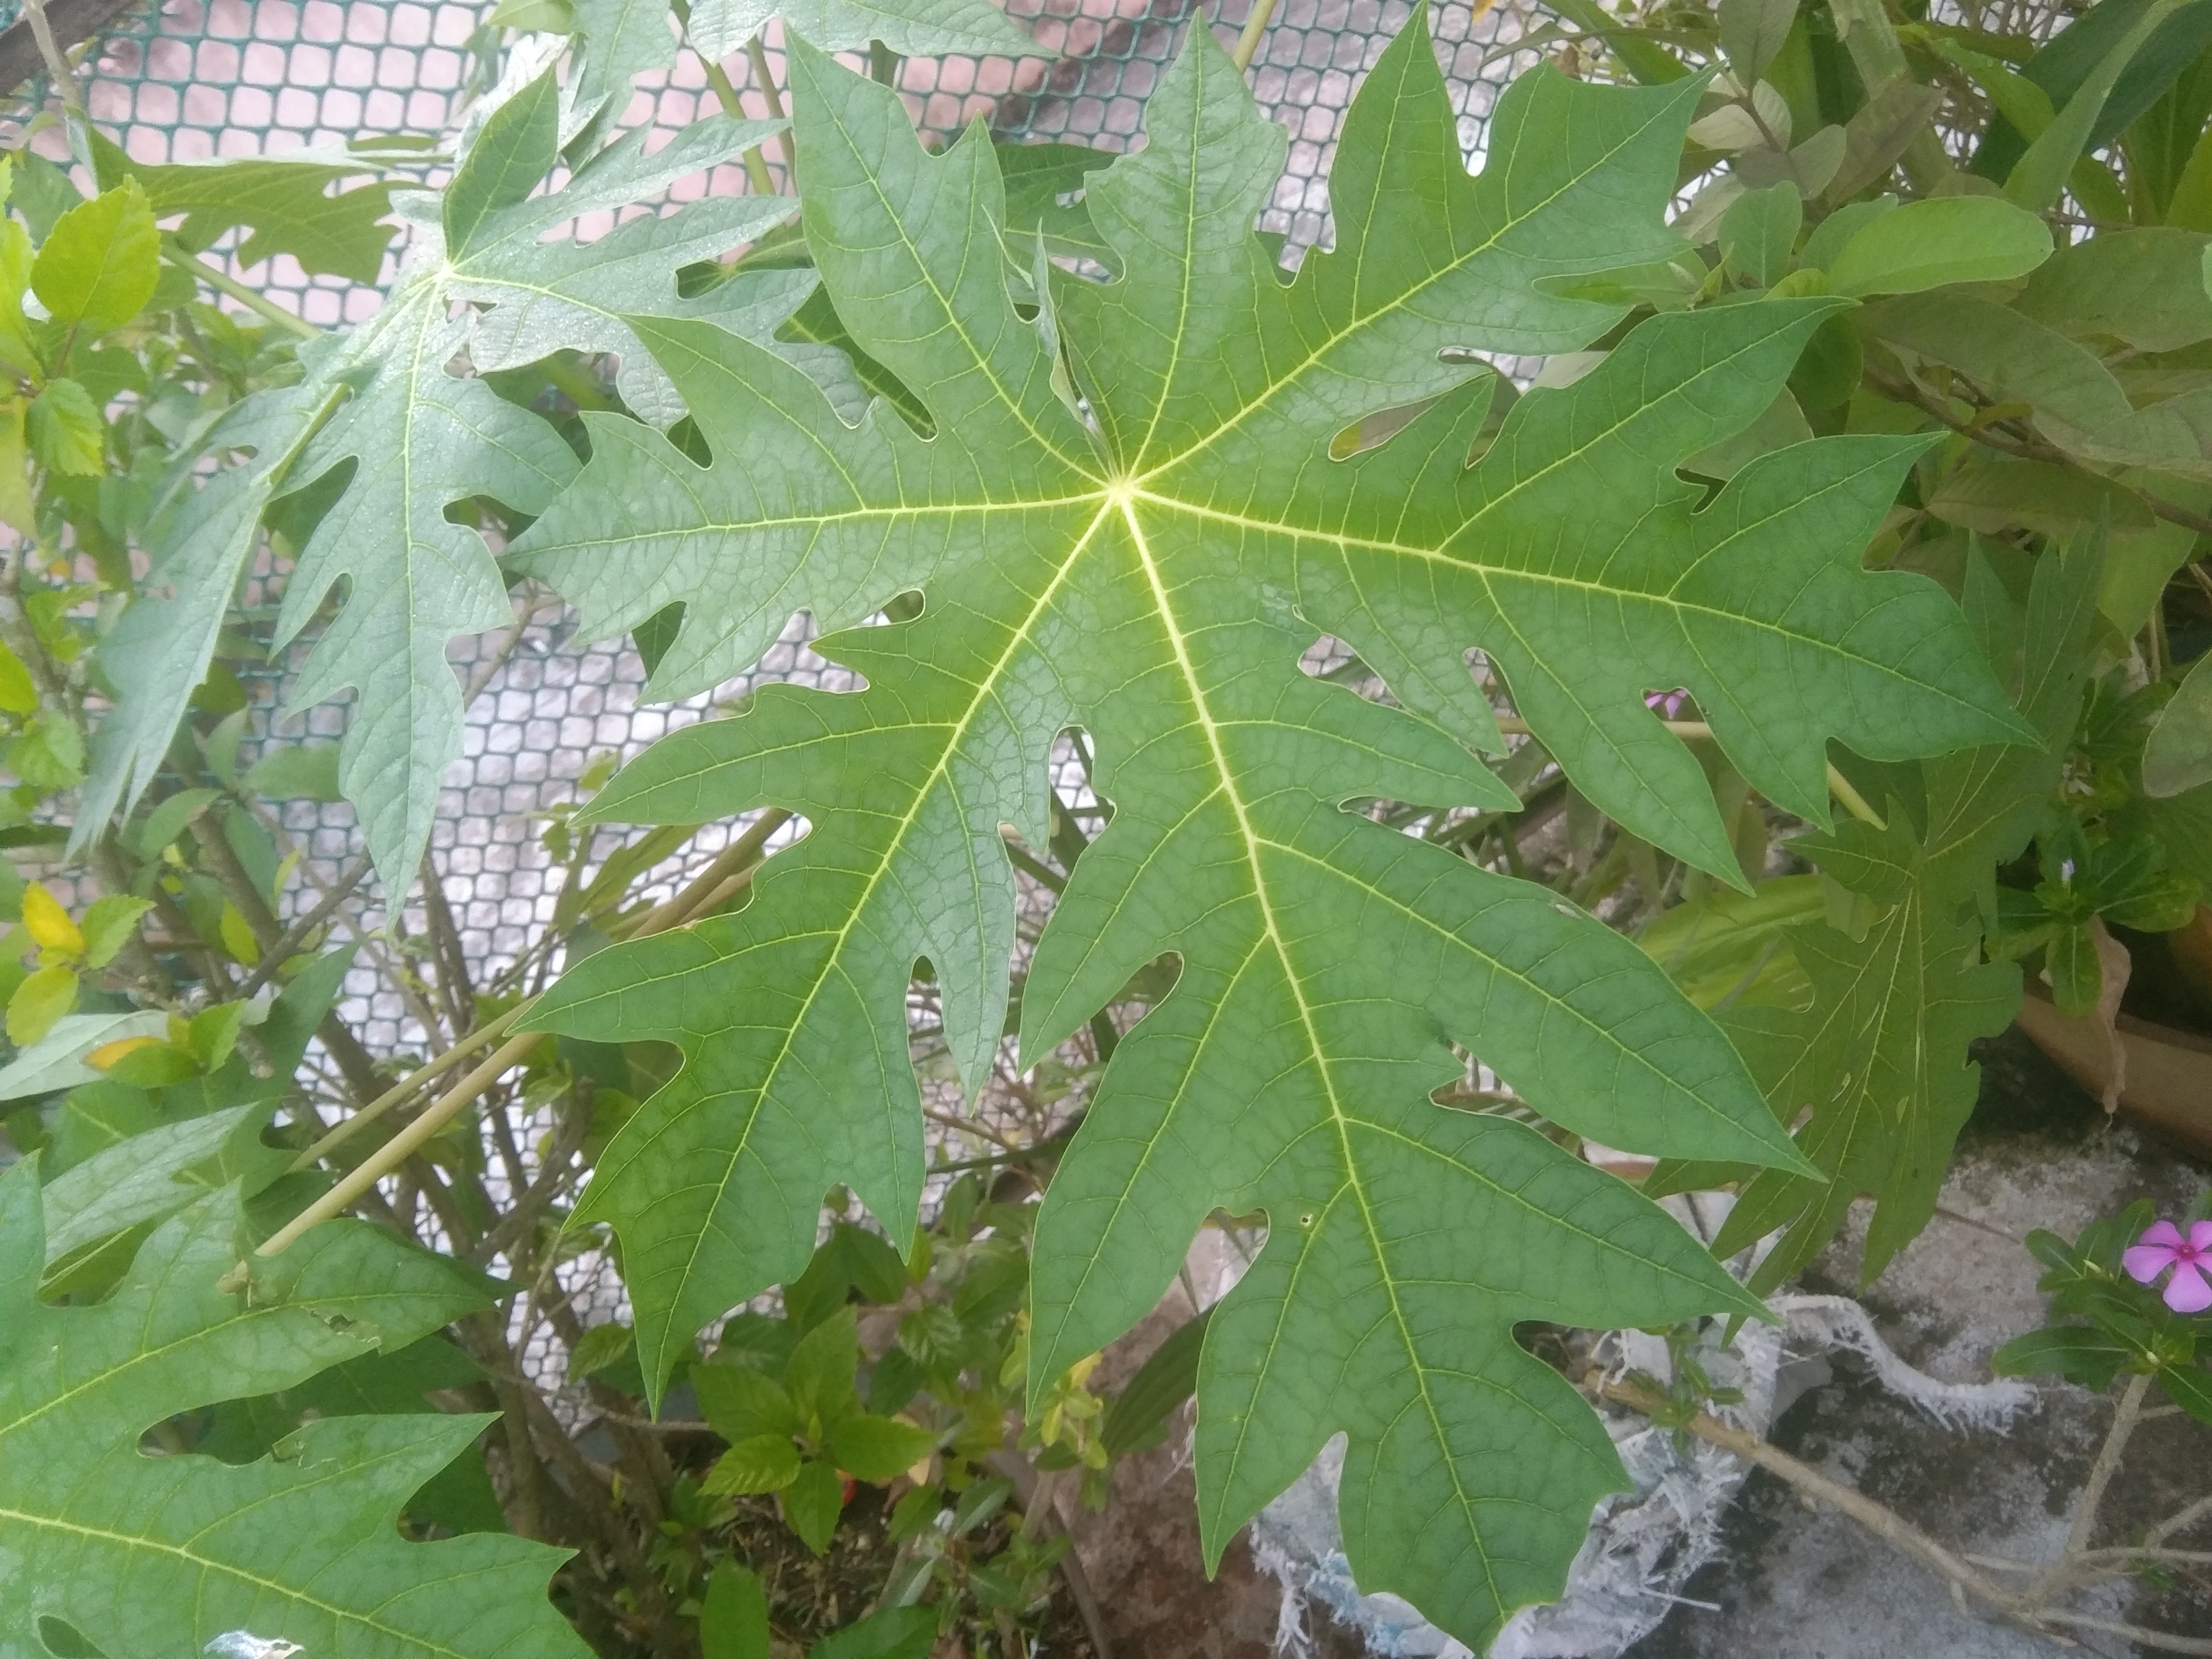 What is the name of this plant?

papaya
